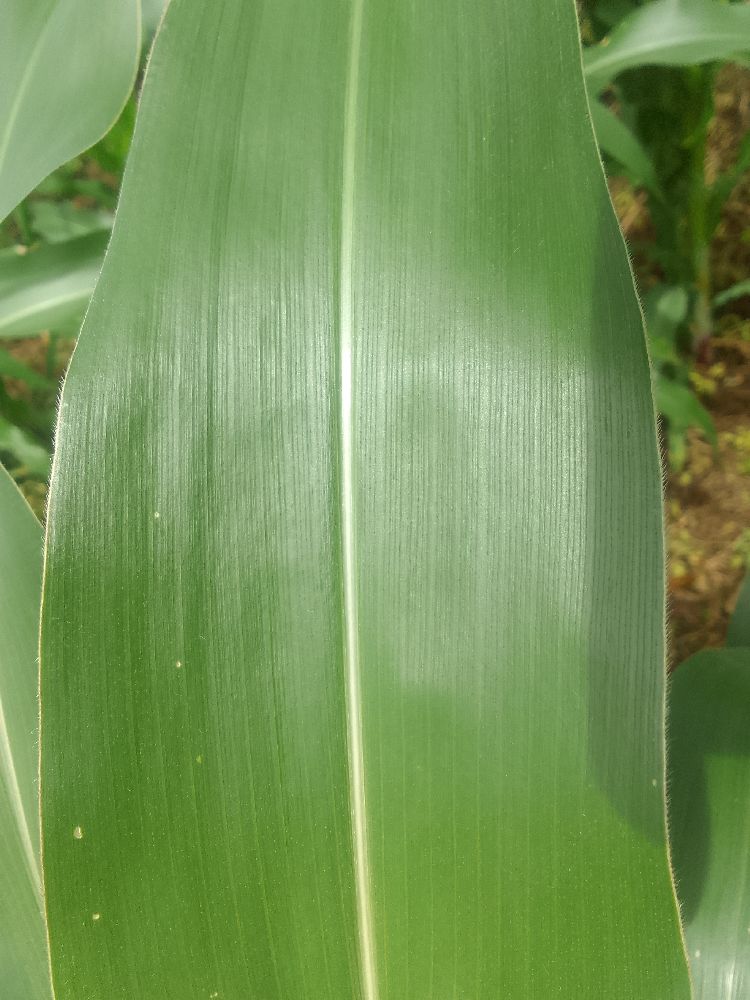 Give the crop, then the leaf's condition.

maize, healthy
